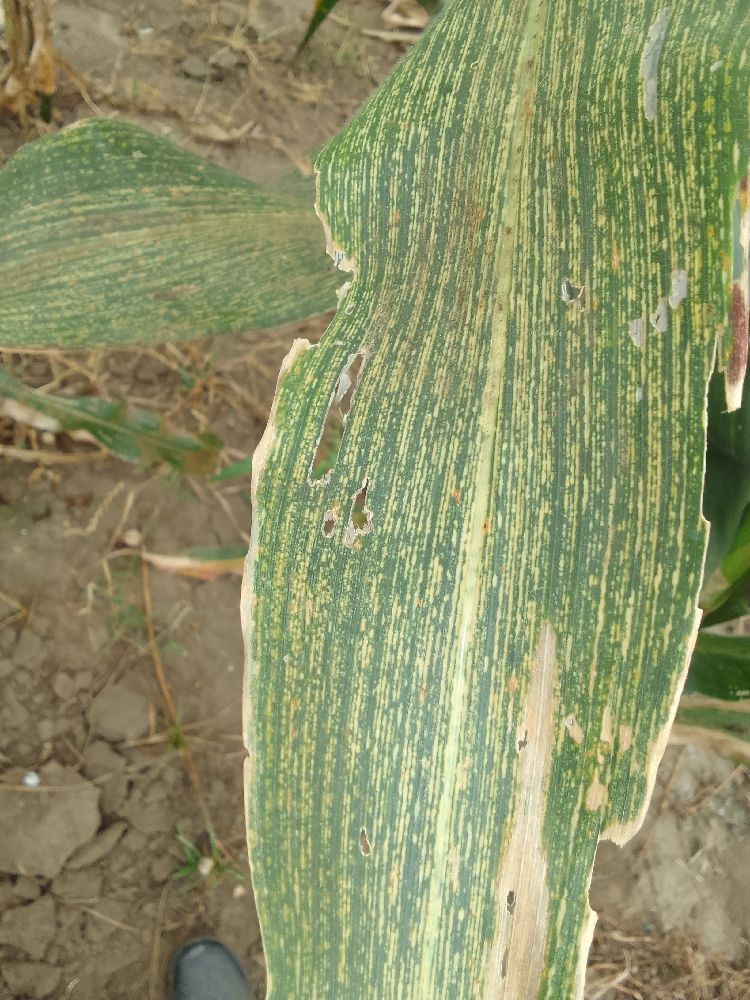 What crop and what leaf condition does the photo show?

maize, maize streak virus
